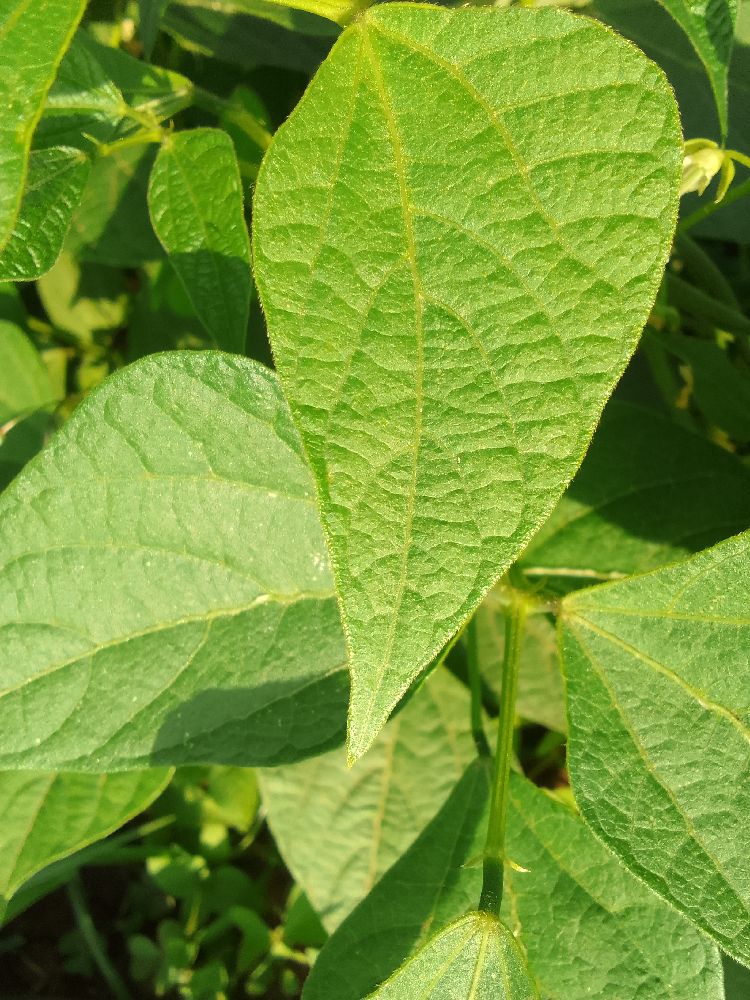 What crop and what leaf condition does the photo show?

common bean, healthy
